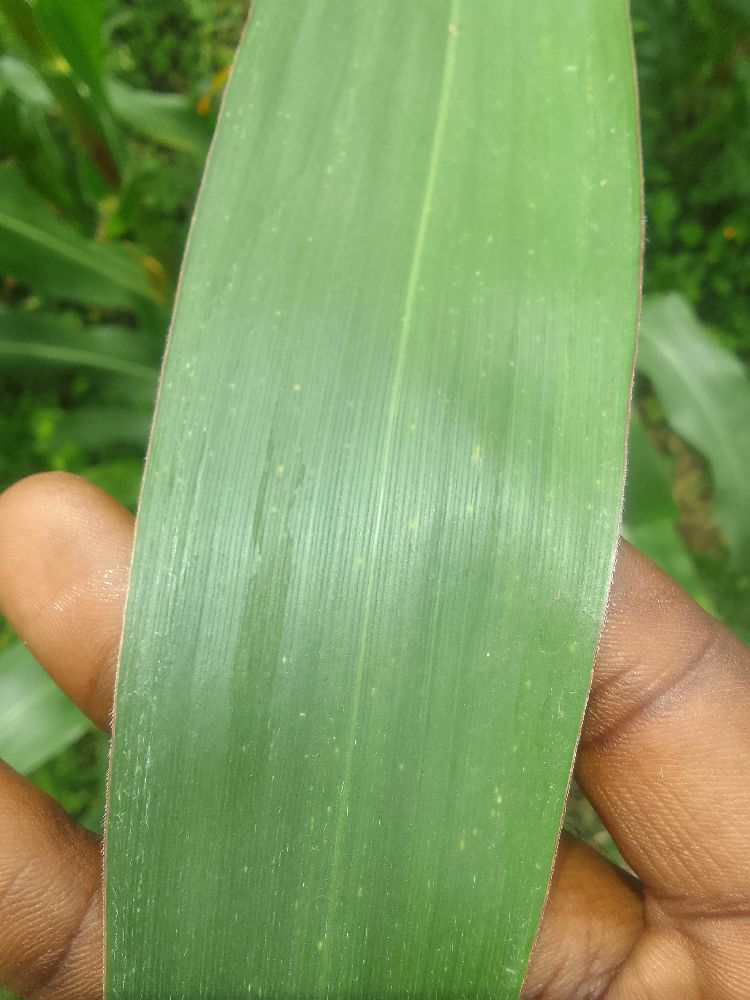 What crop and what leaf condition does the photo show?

maize, healthy
